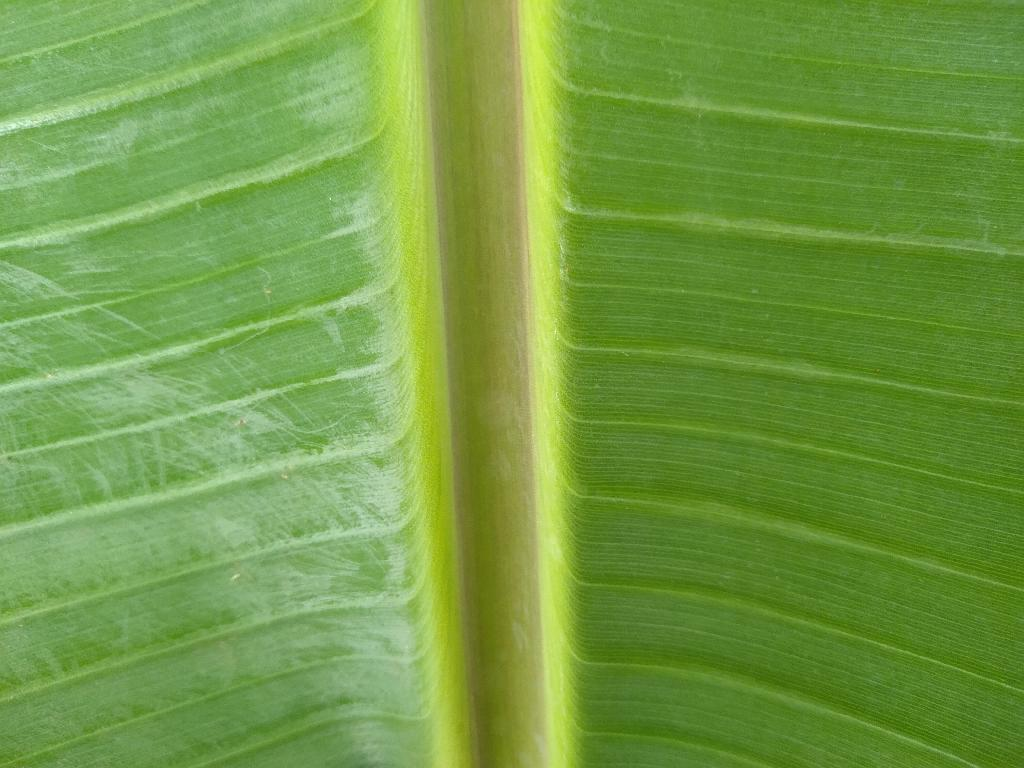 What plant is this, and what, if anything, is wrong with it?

banana, healthy
